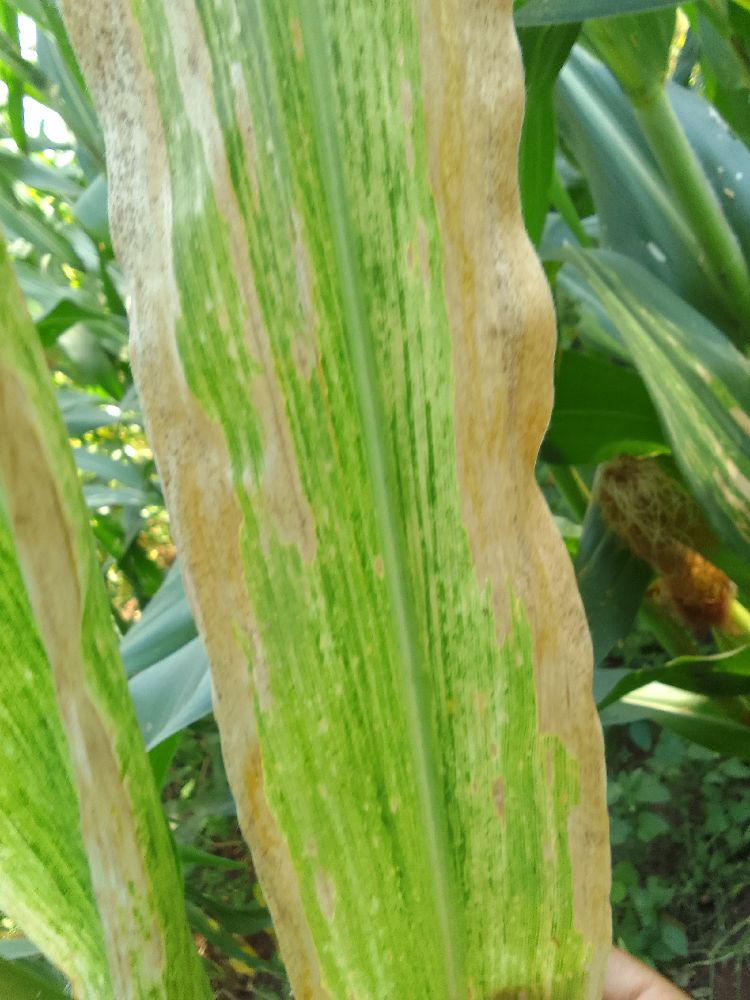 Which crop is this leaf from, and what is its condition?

maize, maize lethal necrosis
